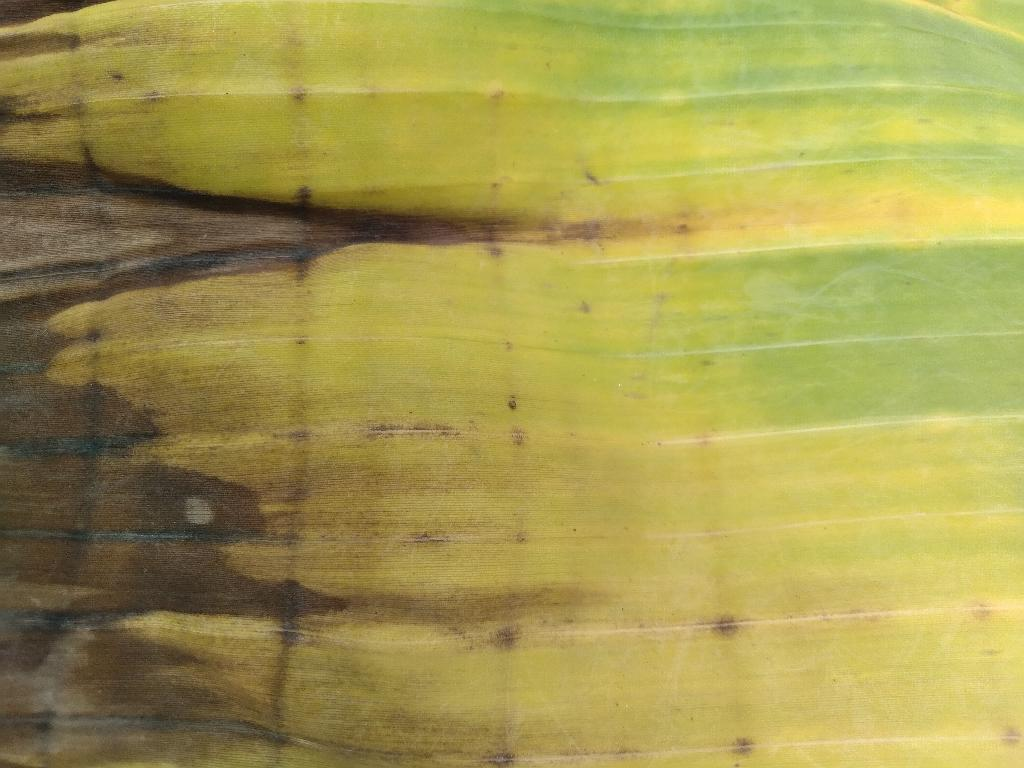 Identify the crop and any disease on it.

banana, fusarium wilt race 1
